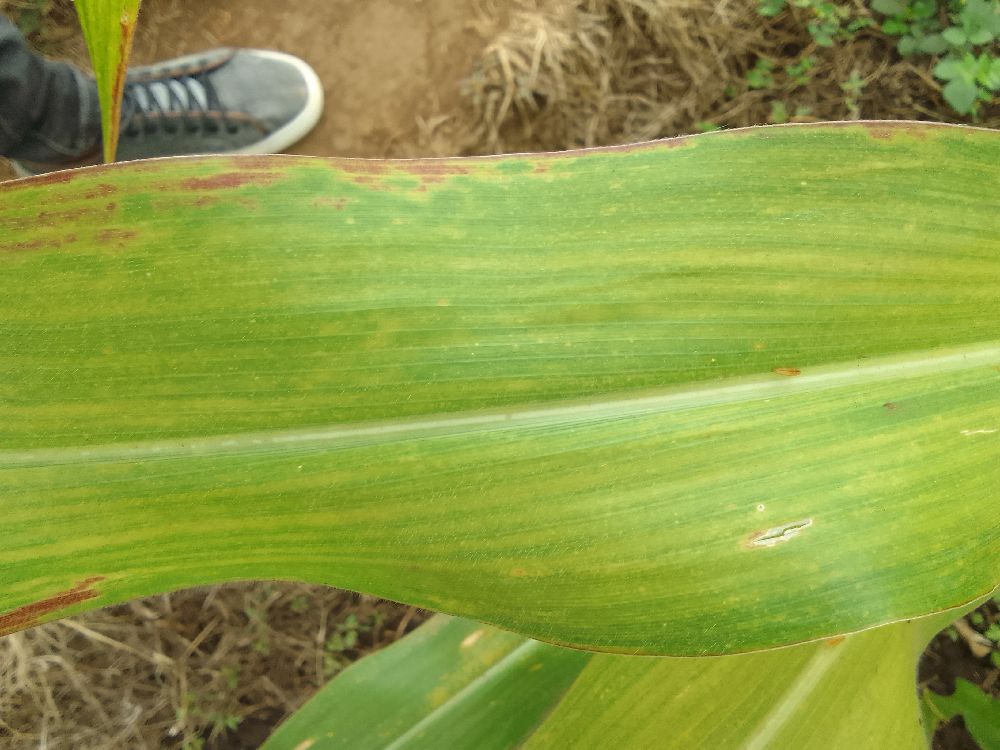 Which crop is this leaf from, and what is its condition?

maize, maize lethal necrosis
